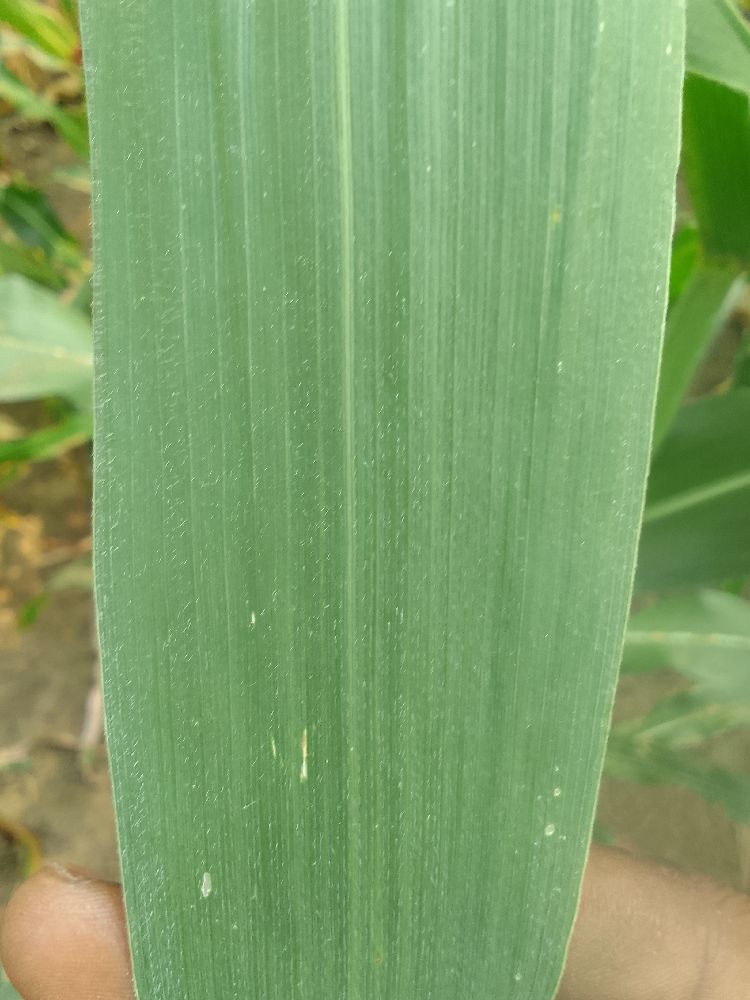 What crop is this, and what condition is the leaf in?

maize, healthy
